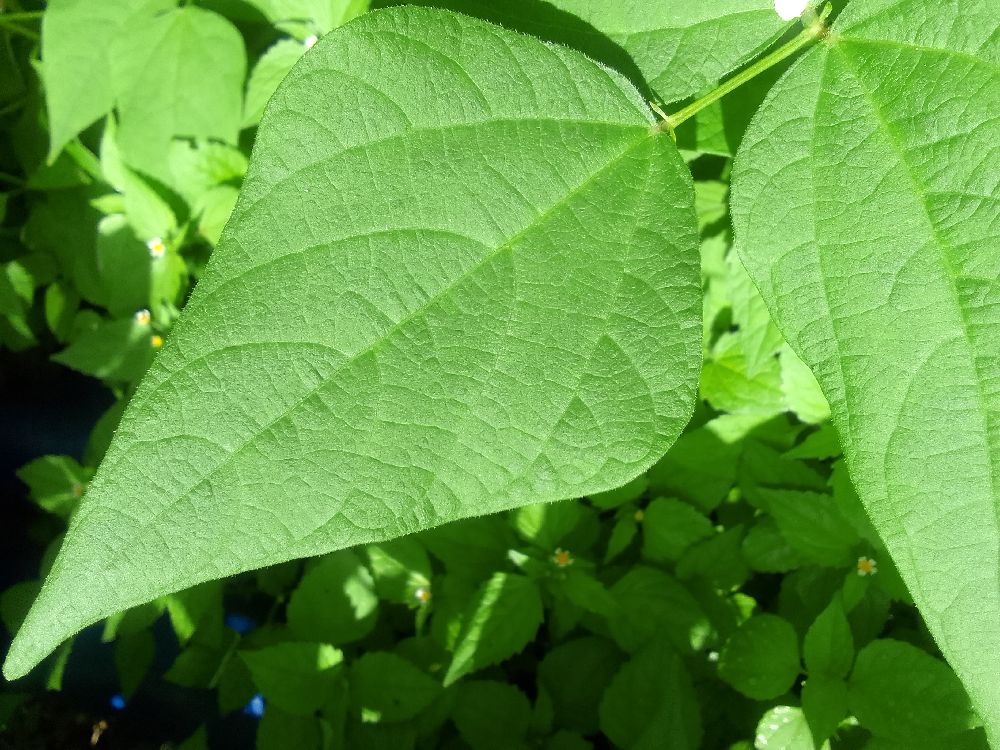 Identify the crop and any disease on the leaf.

common bean, healthy
